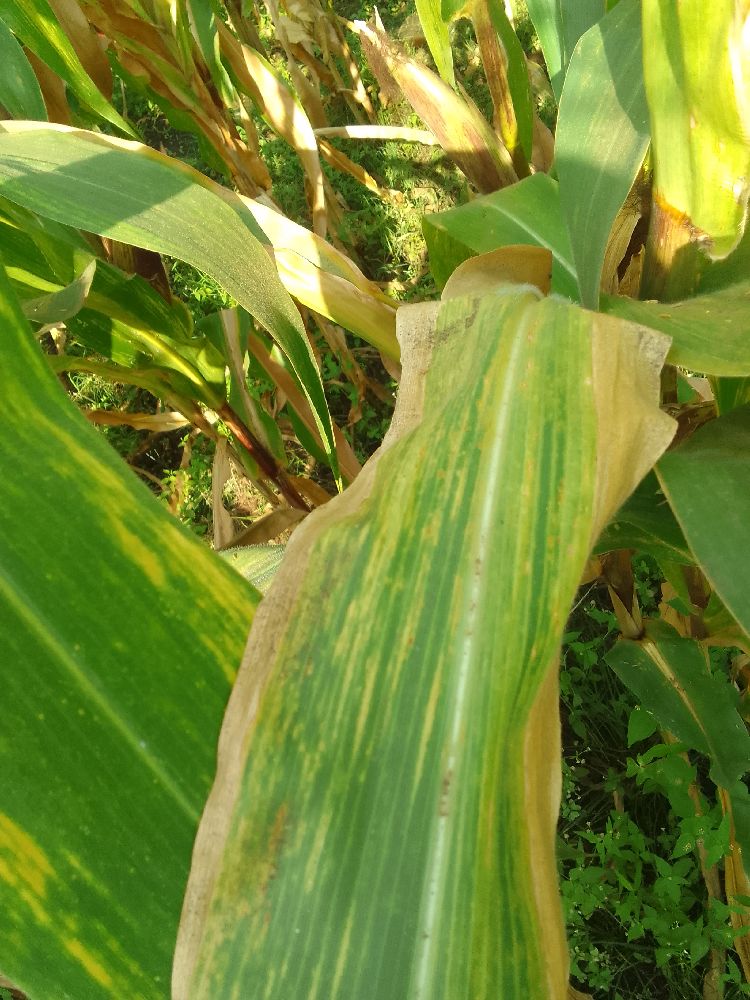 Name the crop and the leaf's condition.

maize, maize lethal necrosis
